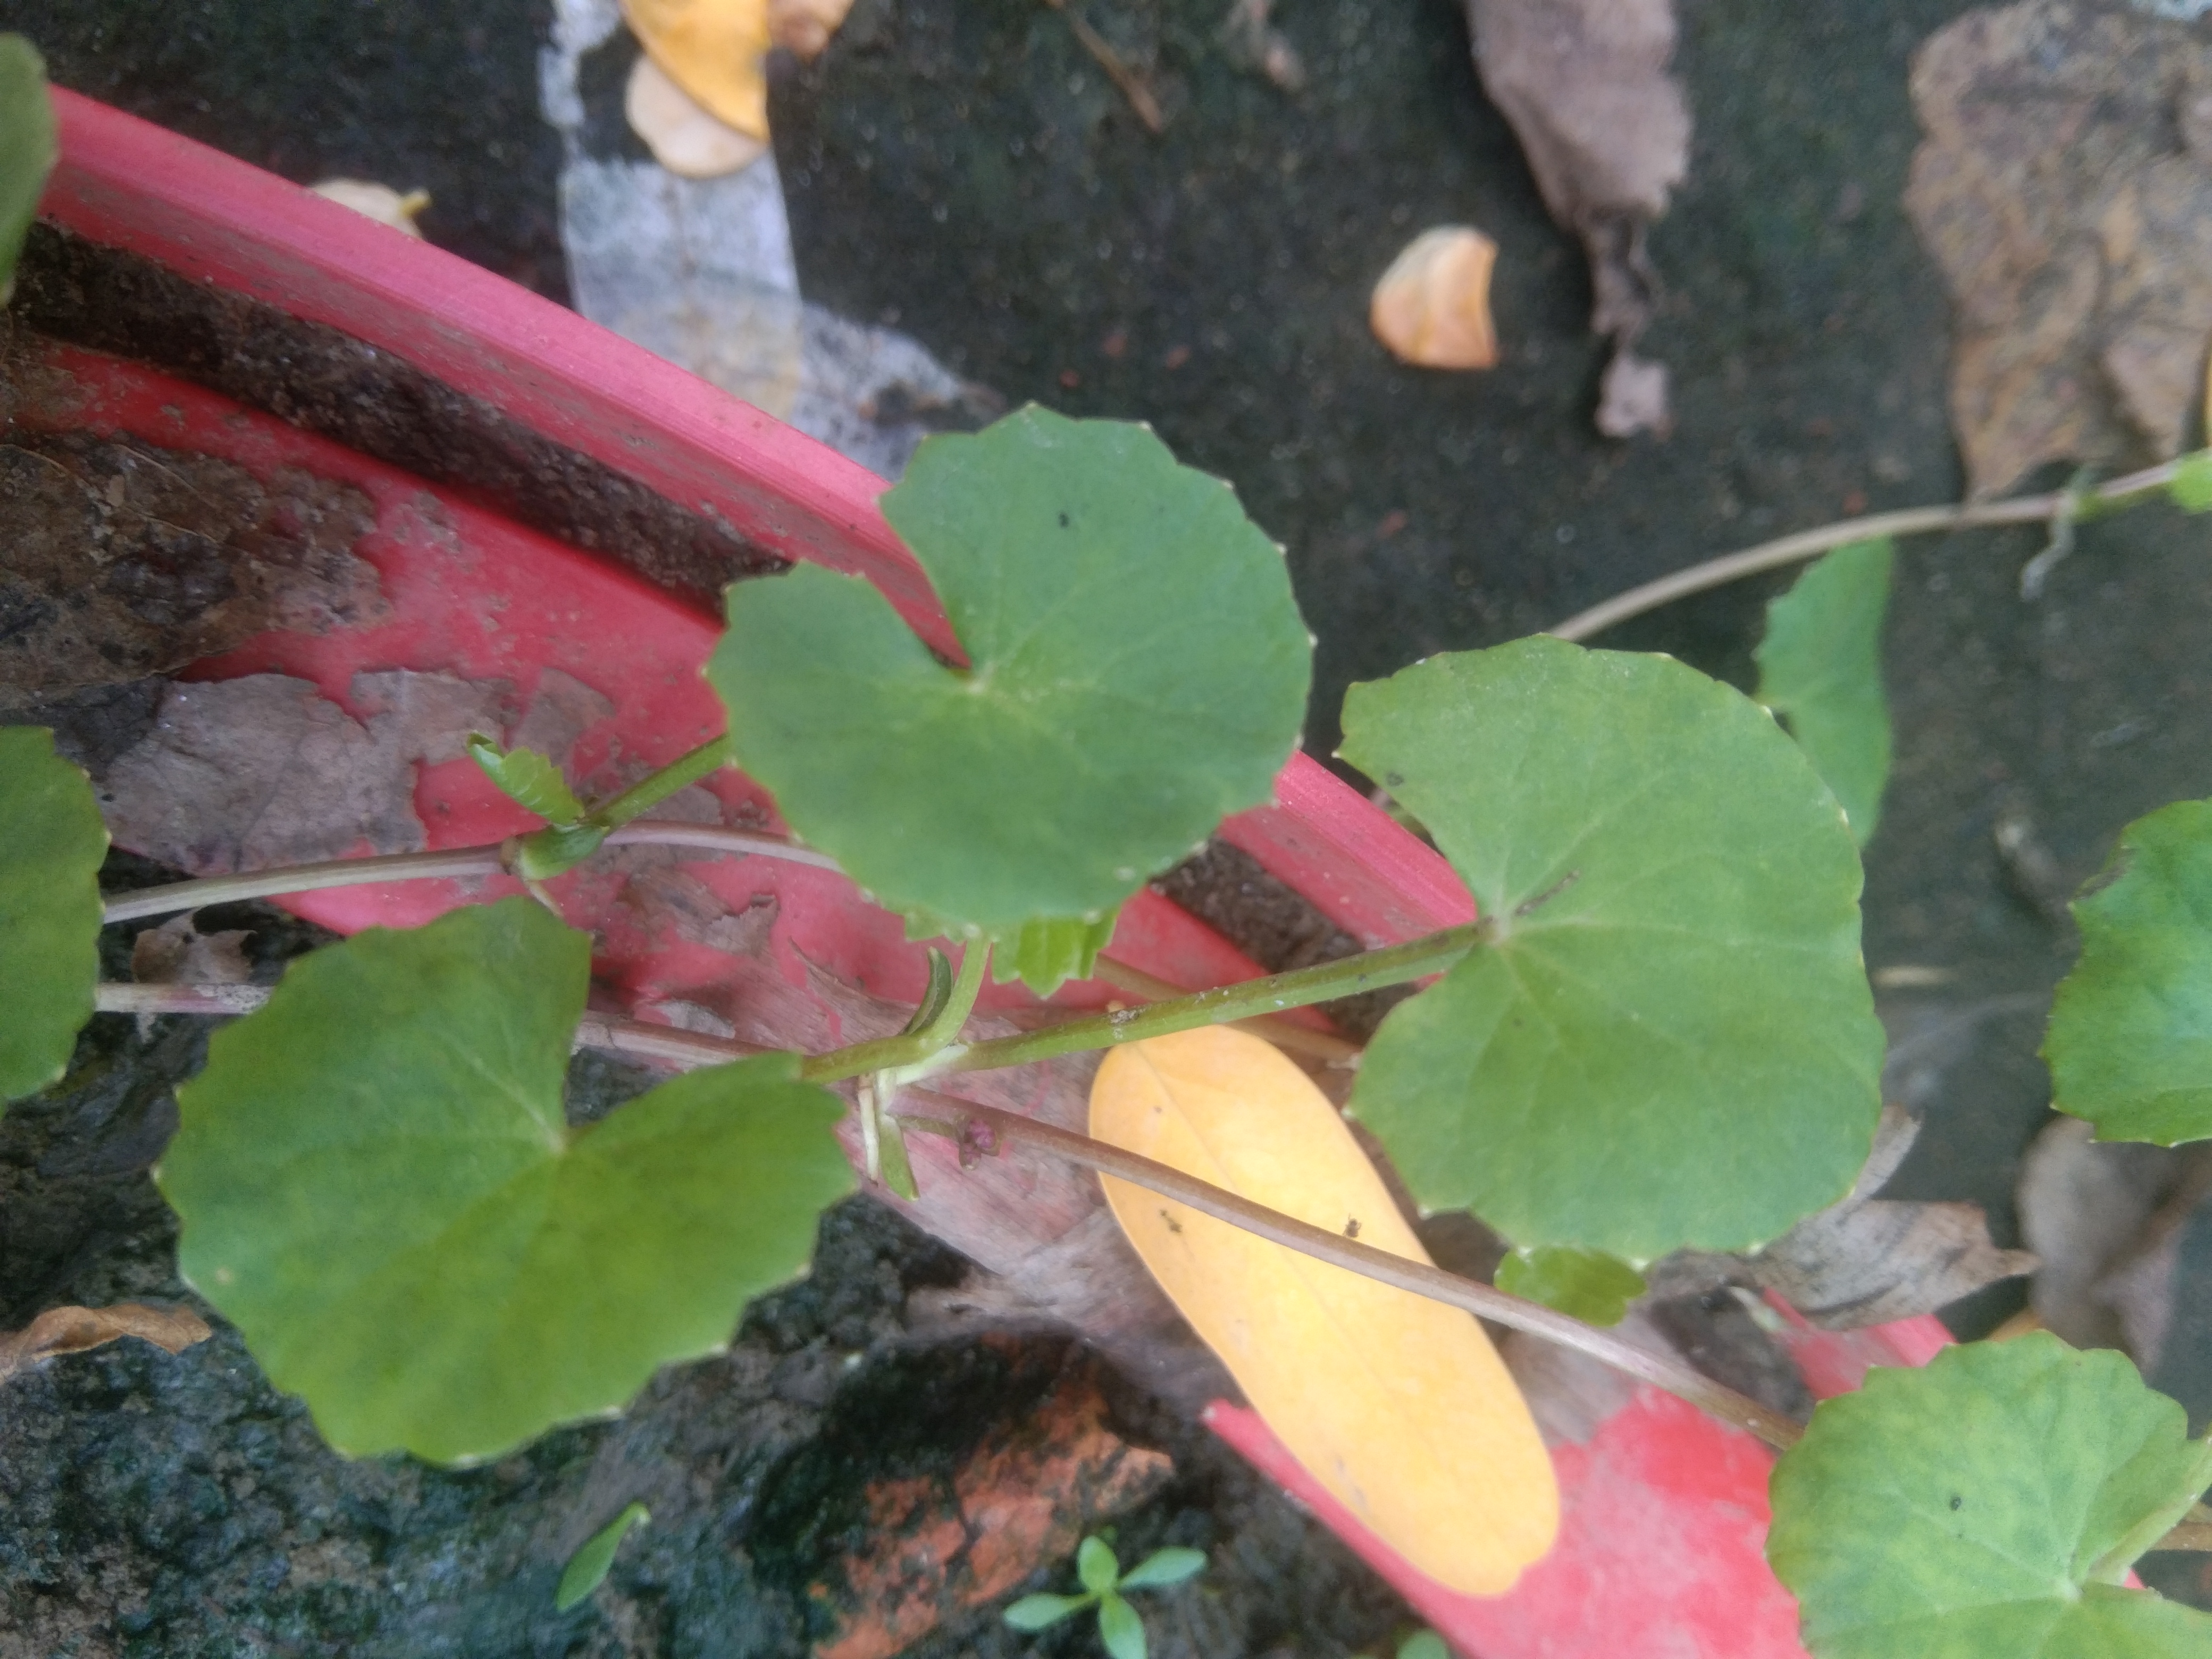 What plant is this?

thankuni
